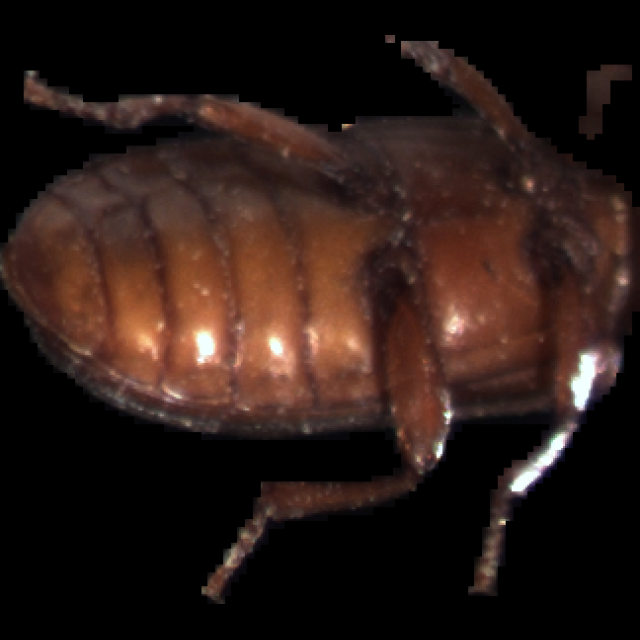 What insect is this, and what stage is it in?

mealworm beetle
